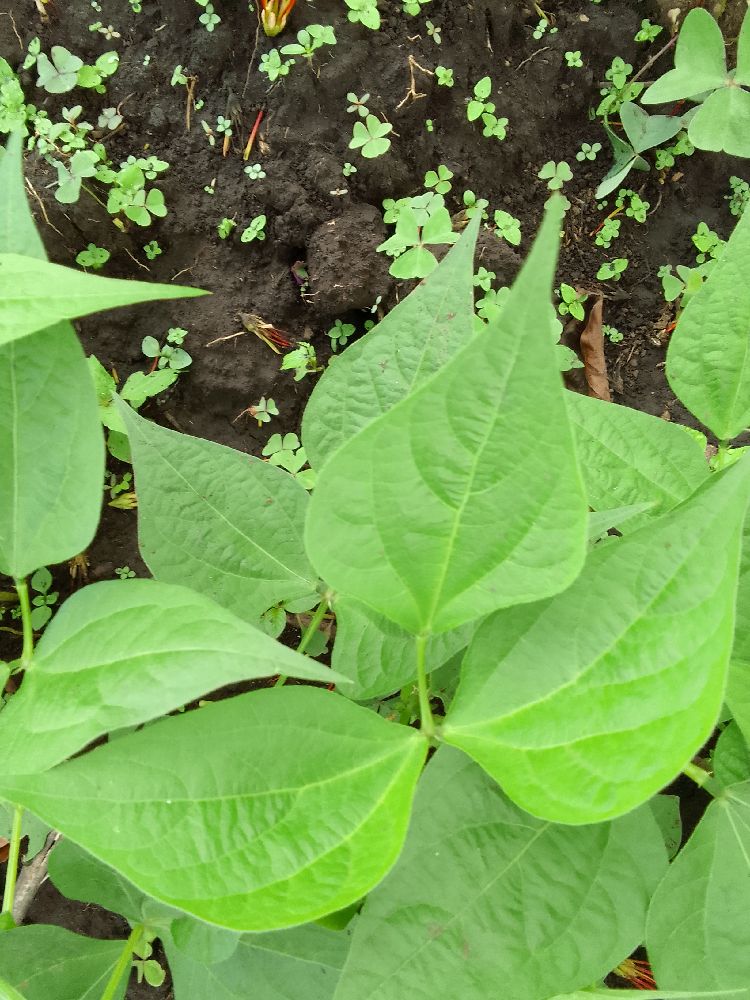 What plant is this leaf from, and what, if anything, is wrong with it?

common bean, healthy
